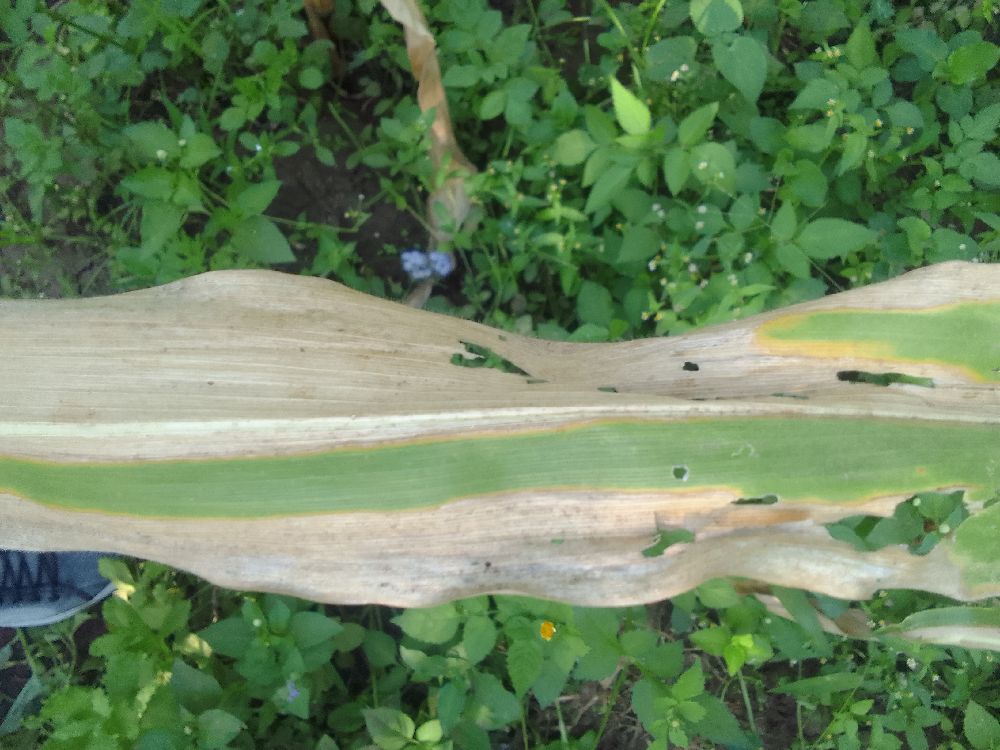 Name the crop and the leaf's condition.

maize, maize lethal necrosis
